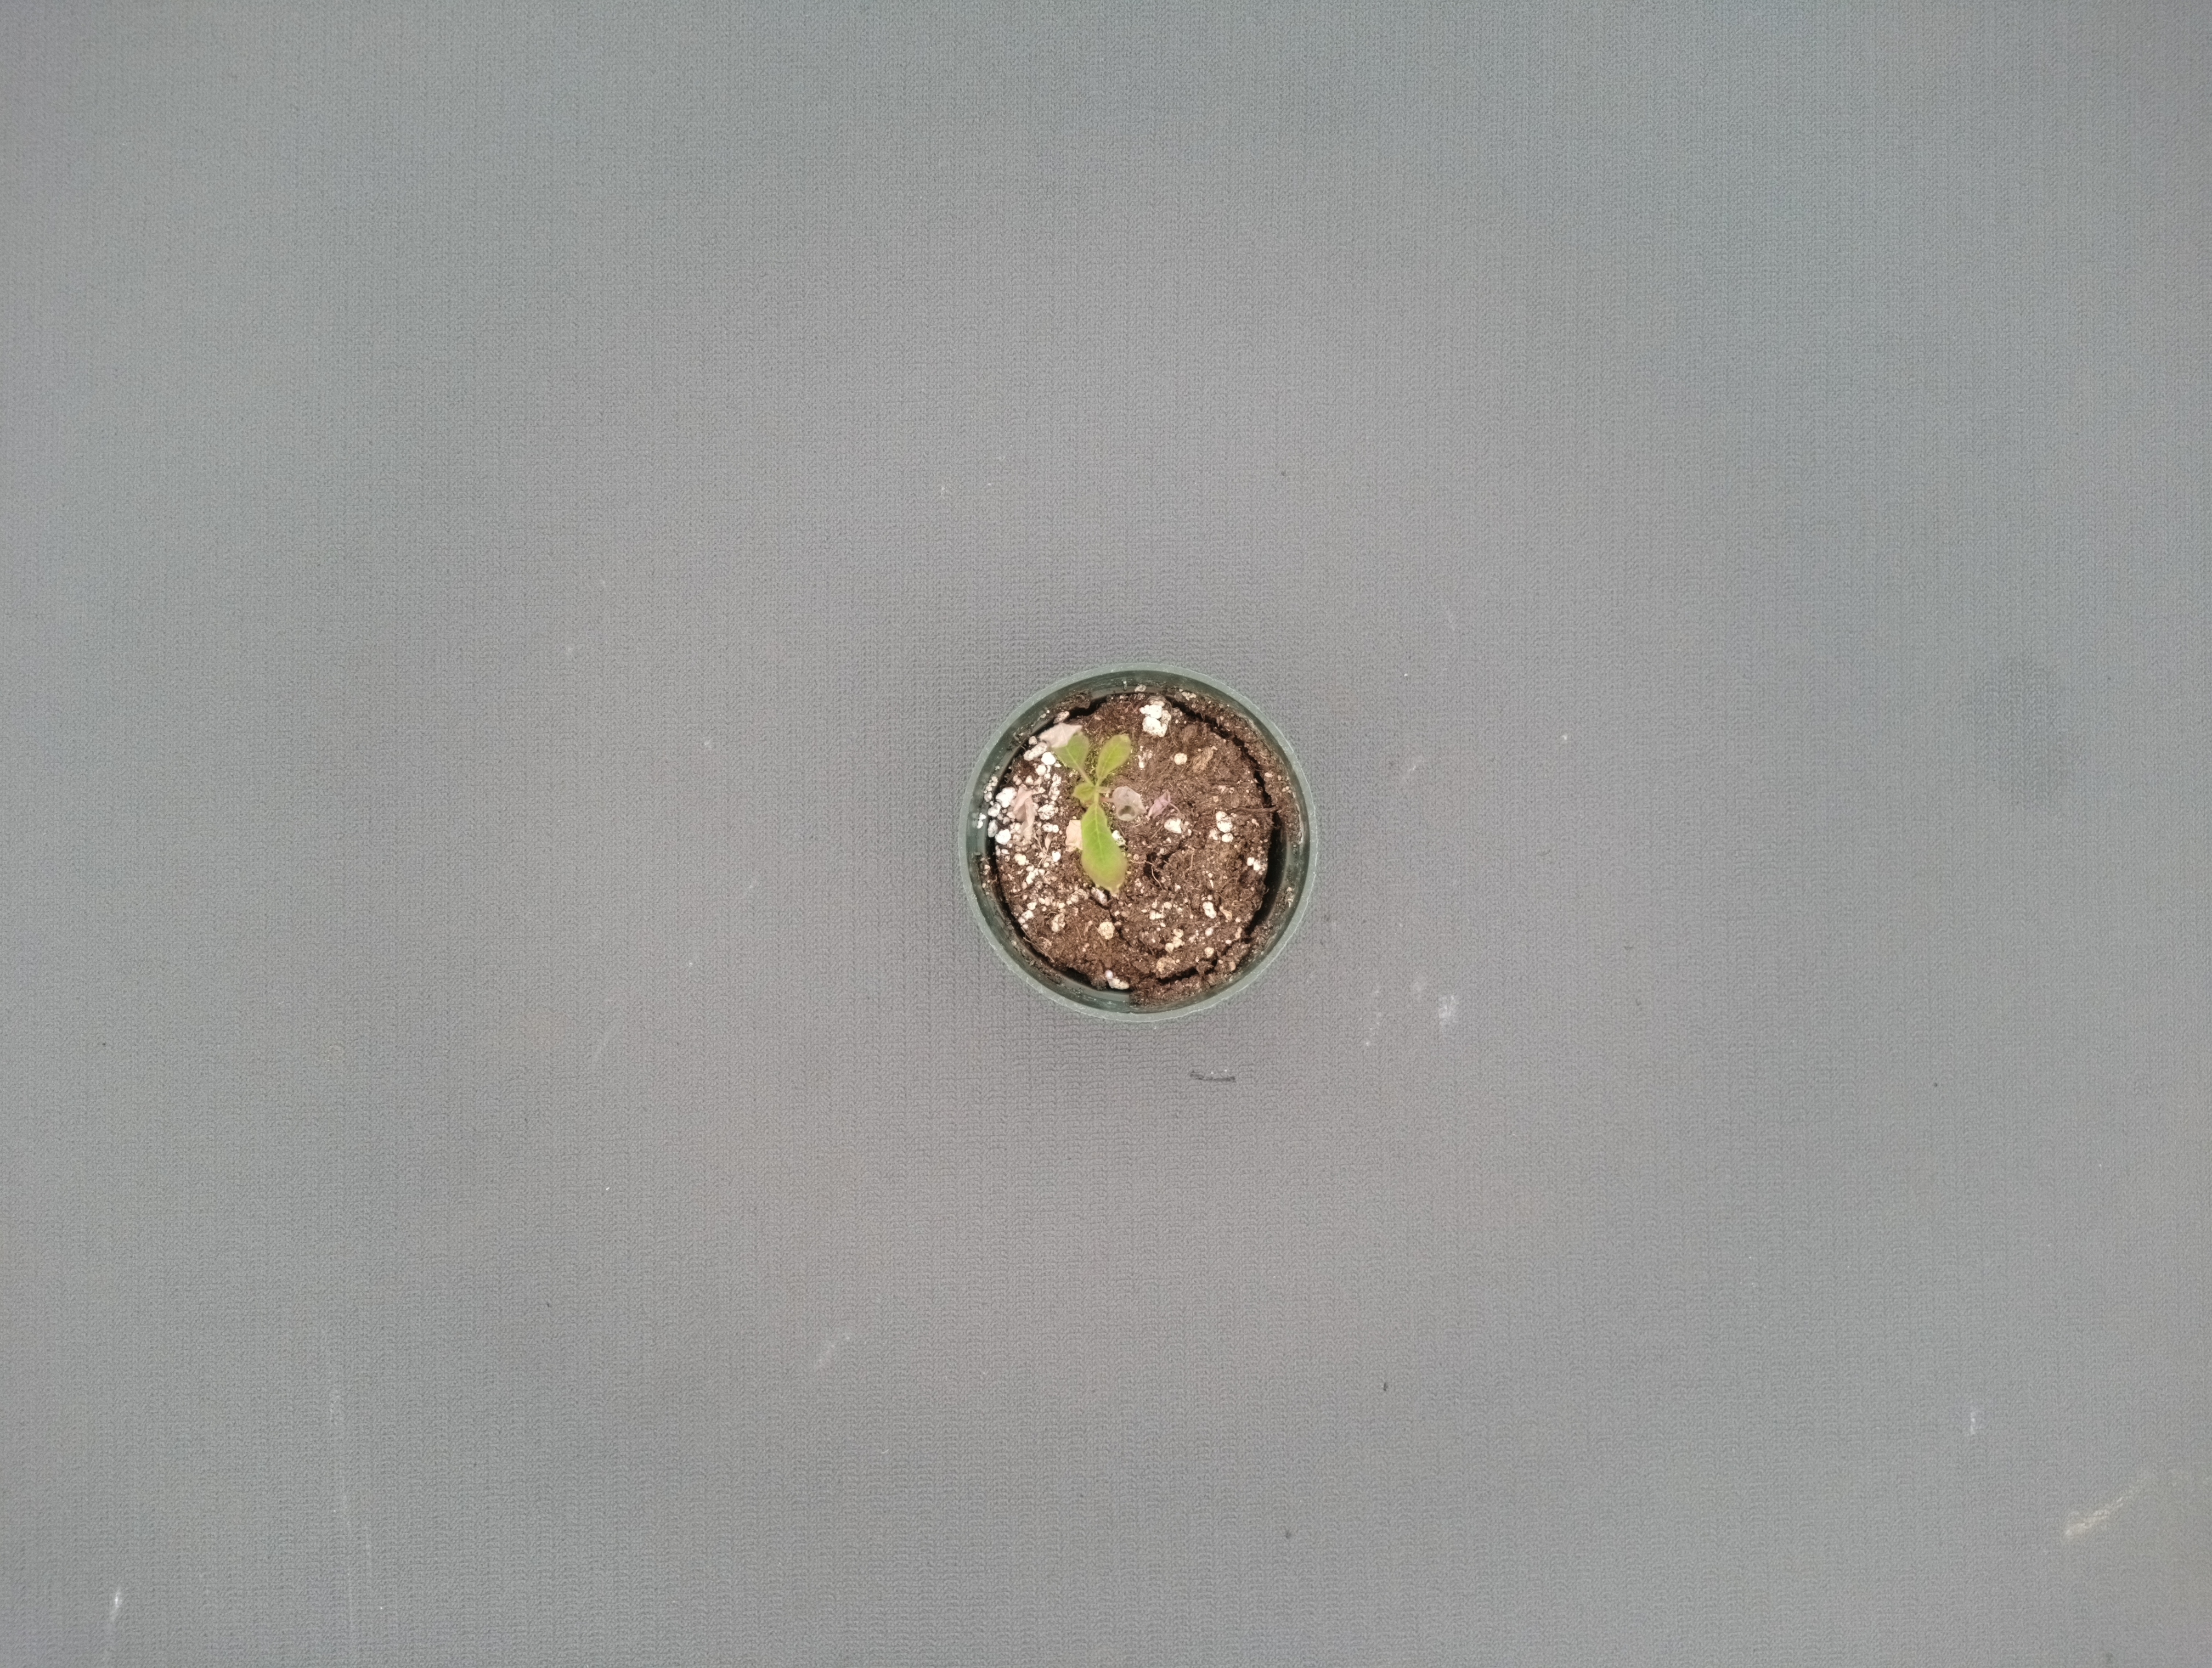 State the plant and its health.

waterhemp, chlorosis only
